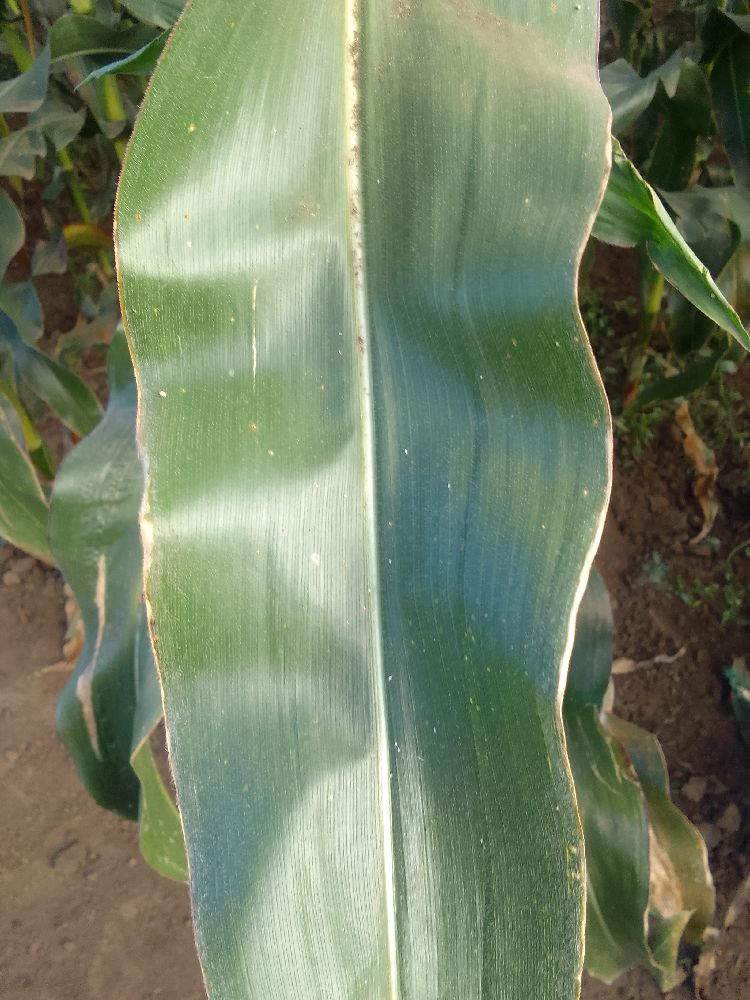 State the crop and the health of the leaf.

maize, healthy
